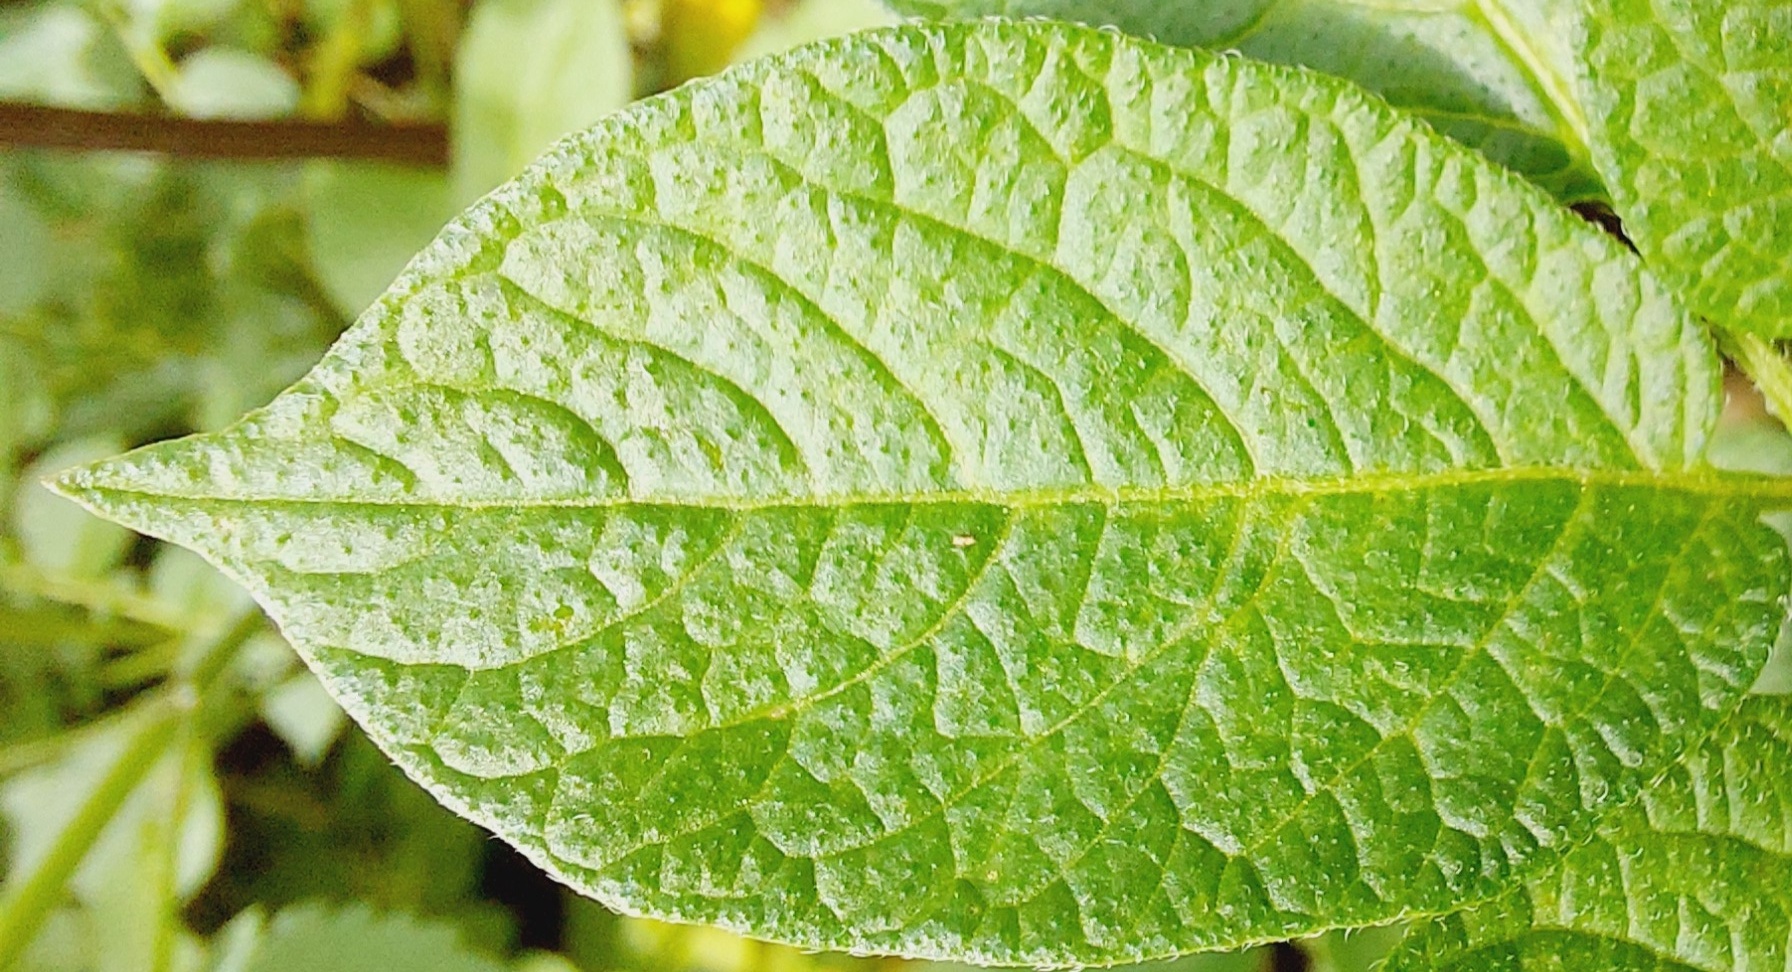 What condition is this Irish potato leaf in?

healthy
